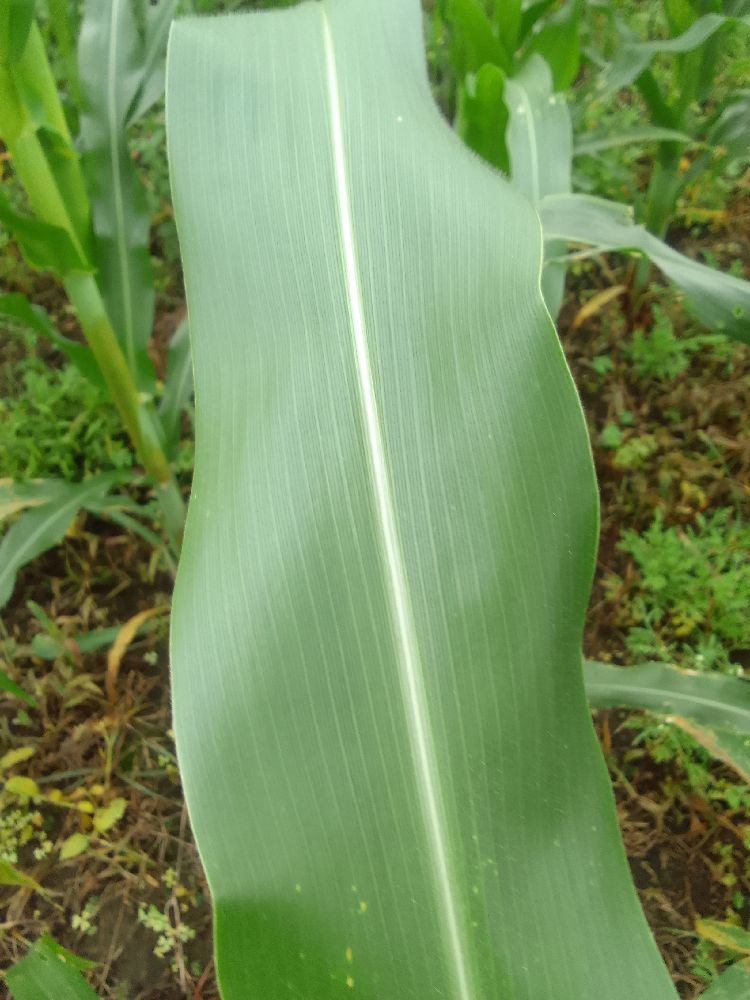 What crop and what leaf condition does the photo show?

maize, healthy
